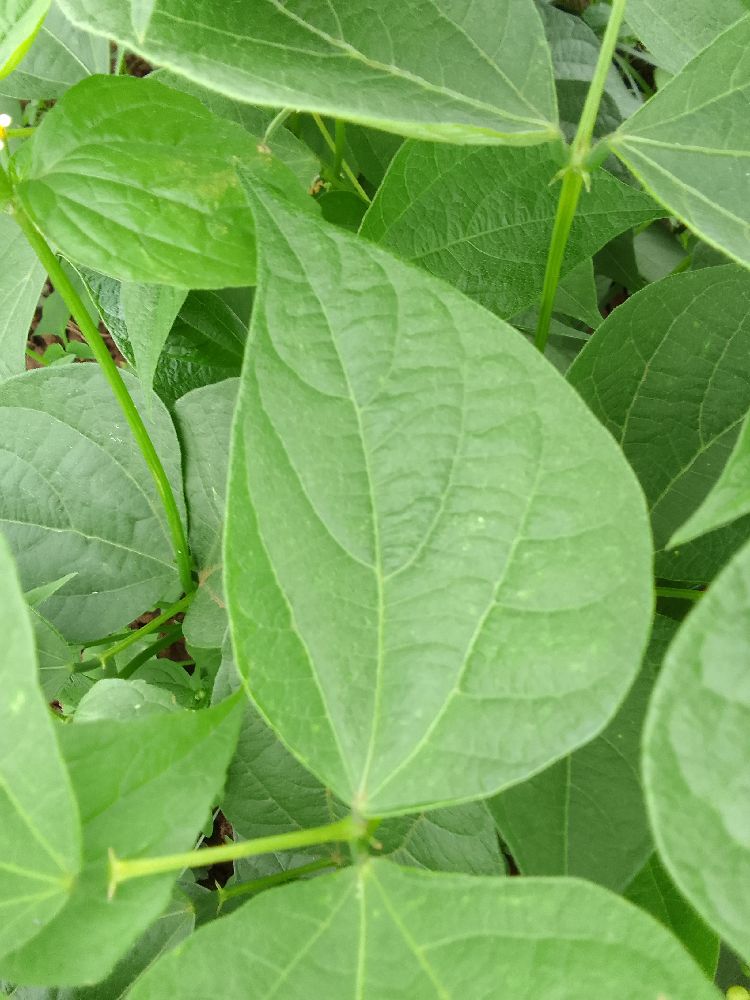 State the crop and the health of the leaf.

common bean, healthy
